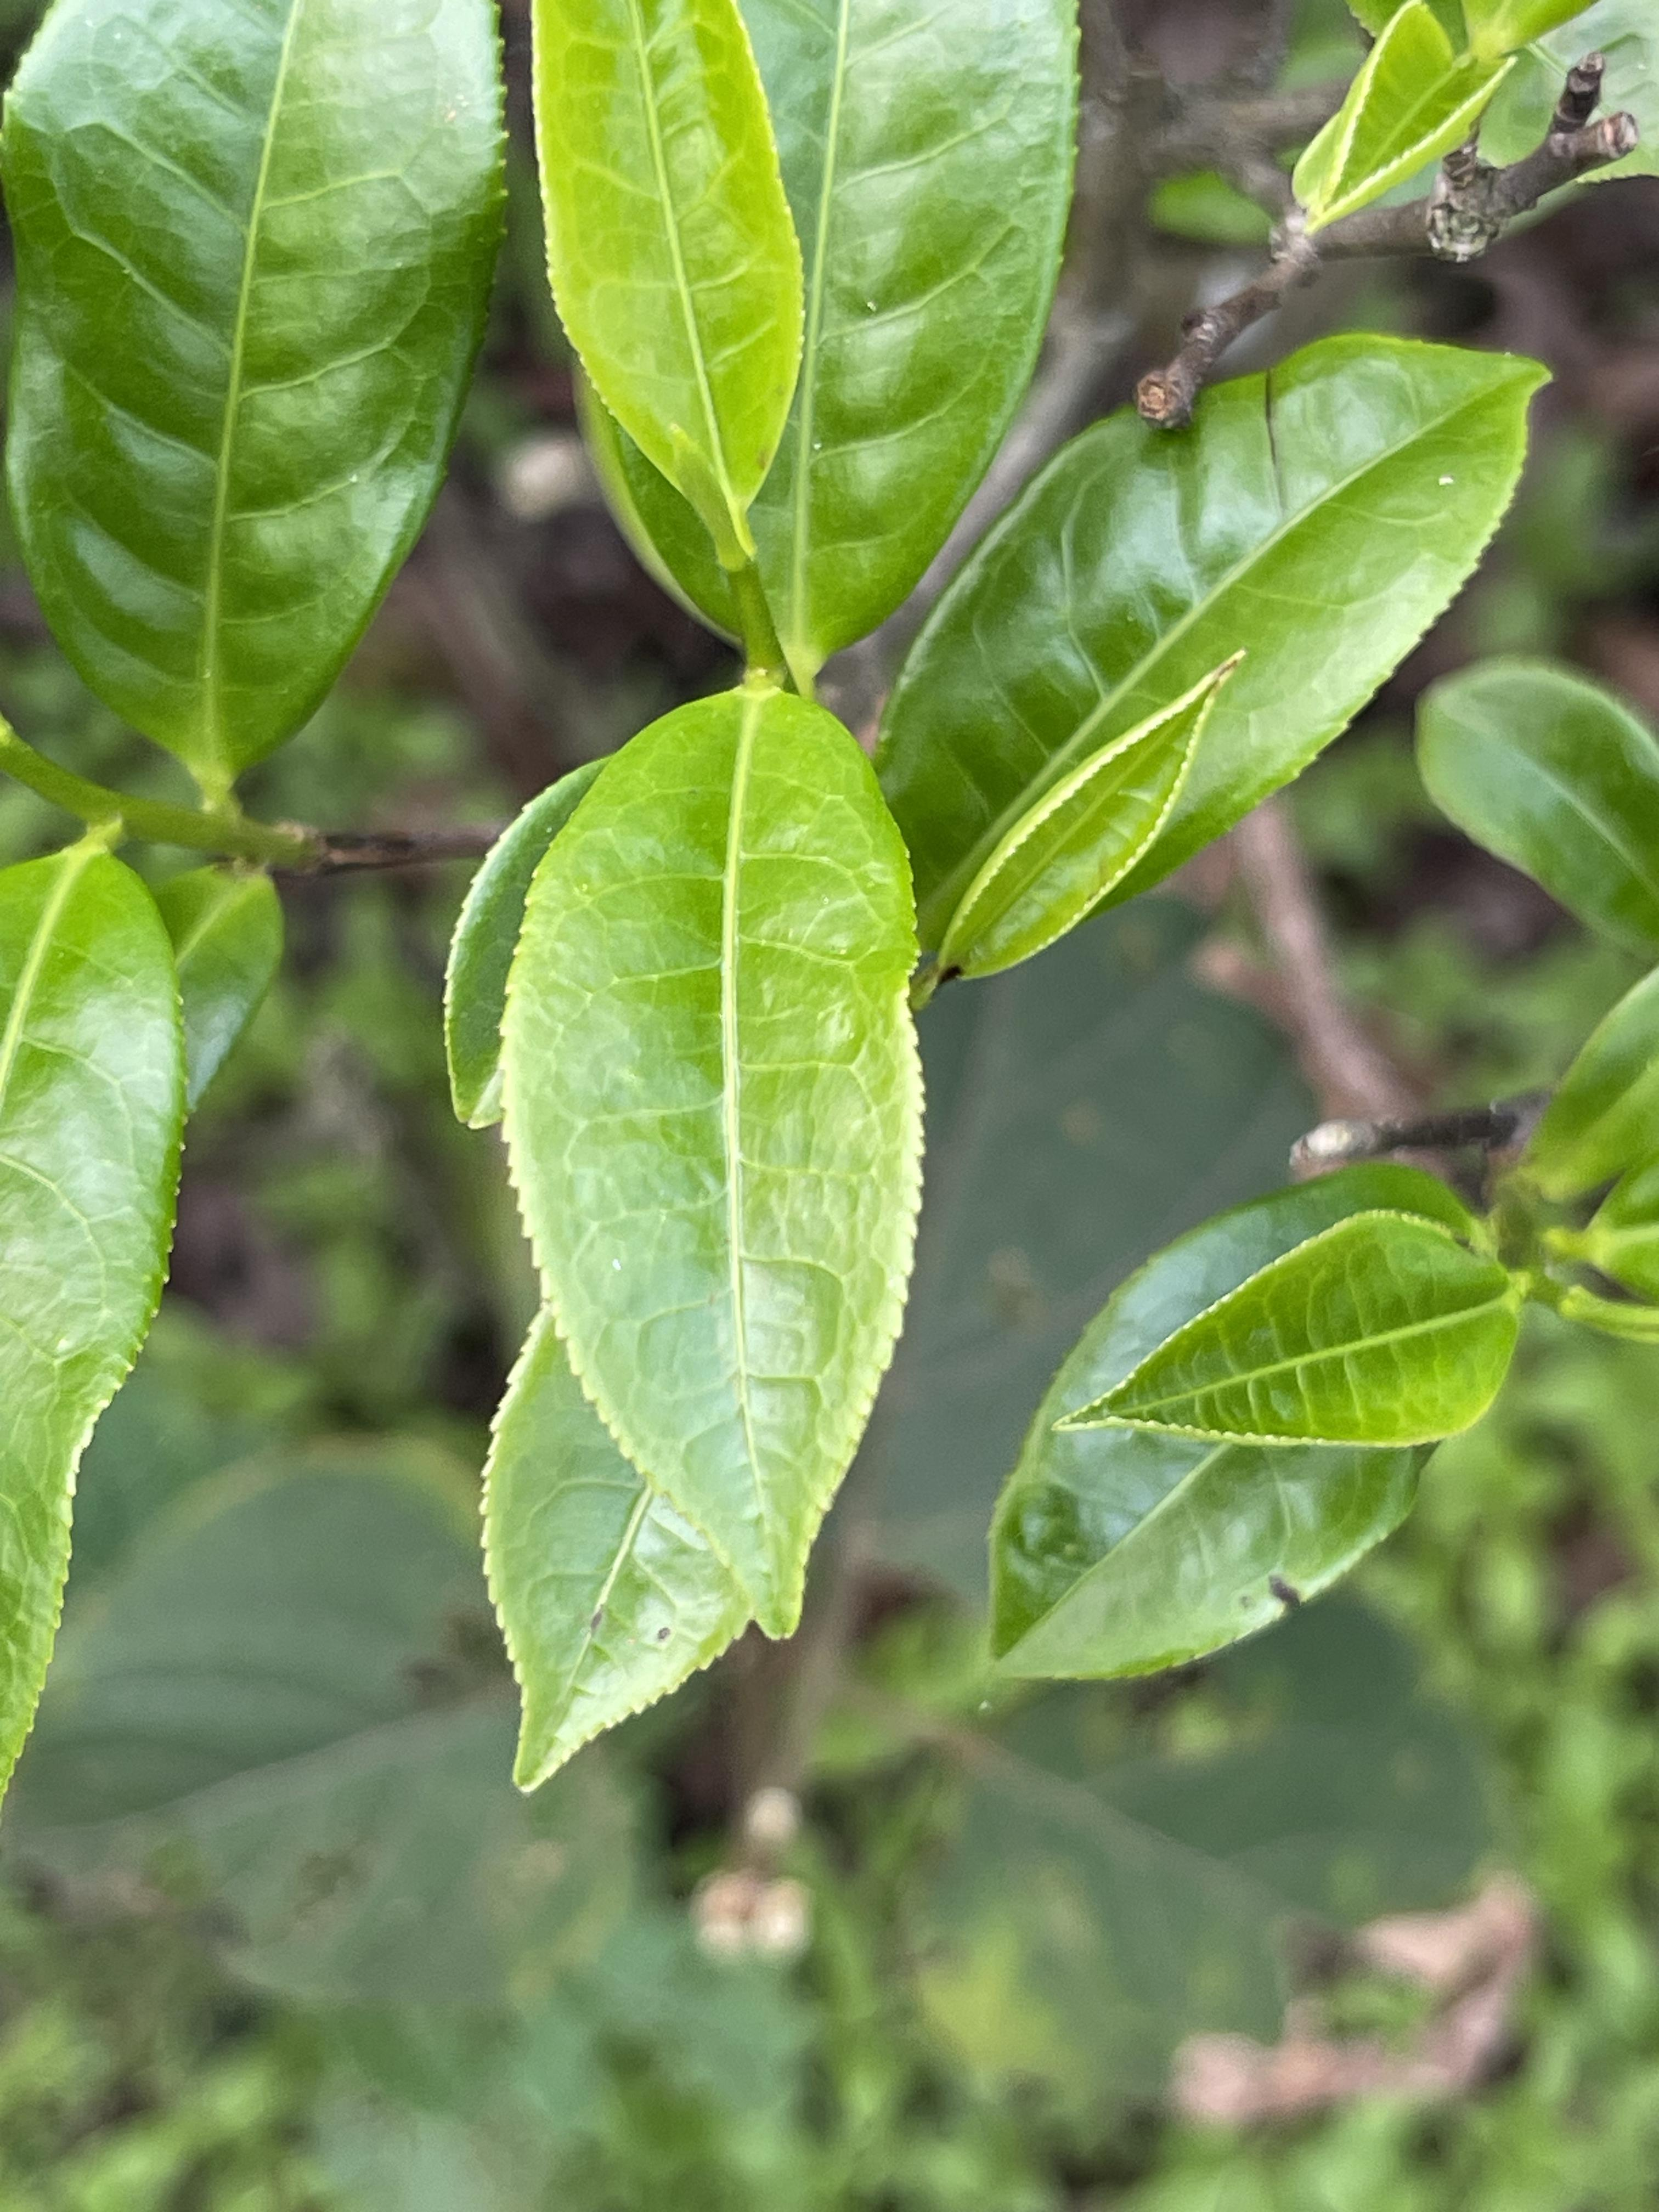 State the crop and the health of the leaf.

tea, healthy leaf
